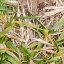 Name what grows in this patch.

grass
